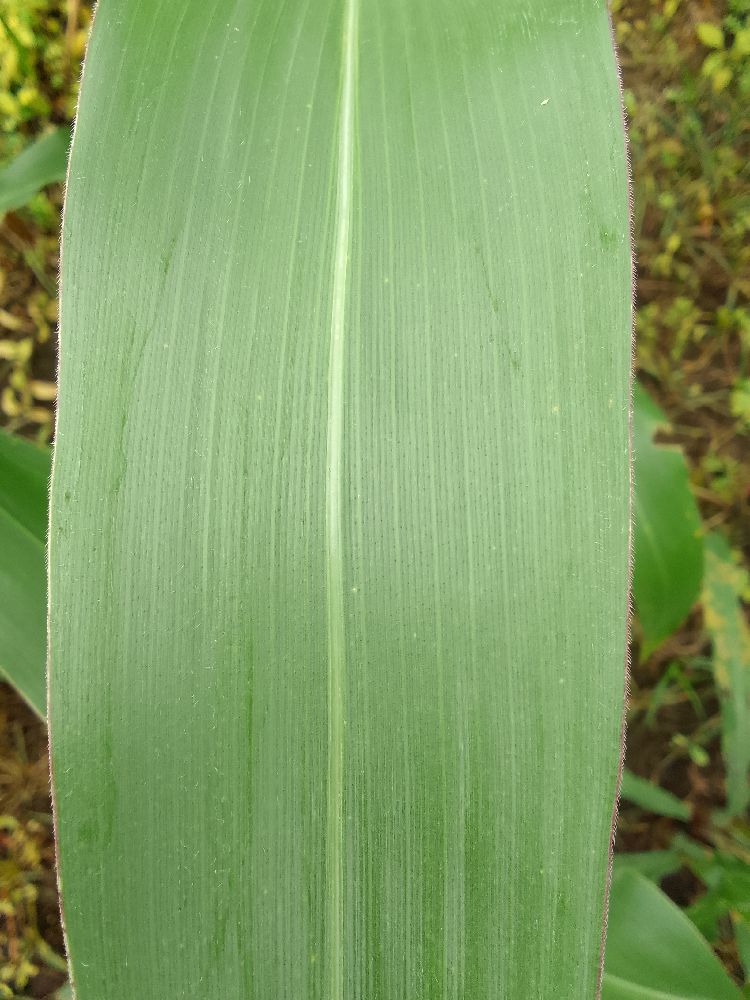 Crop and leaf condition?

maize, healthy
